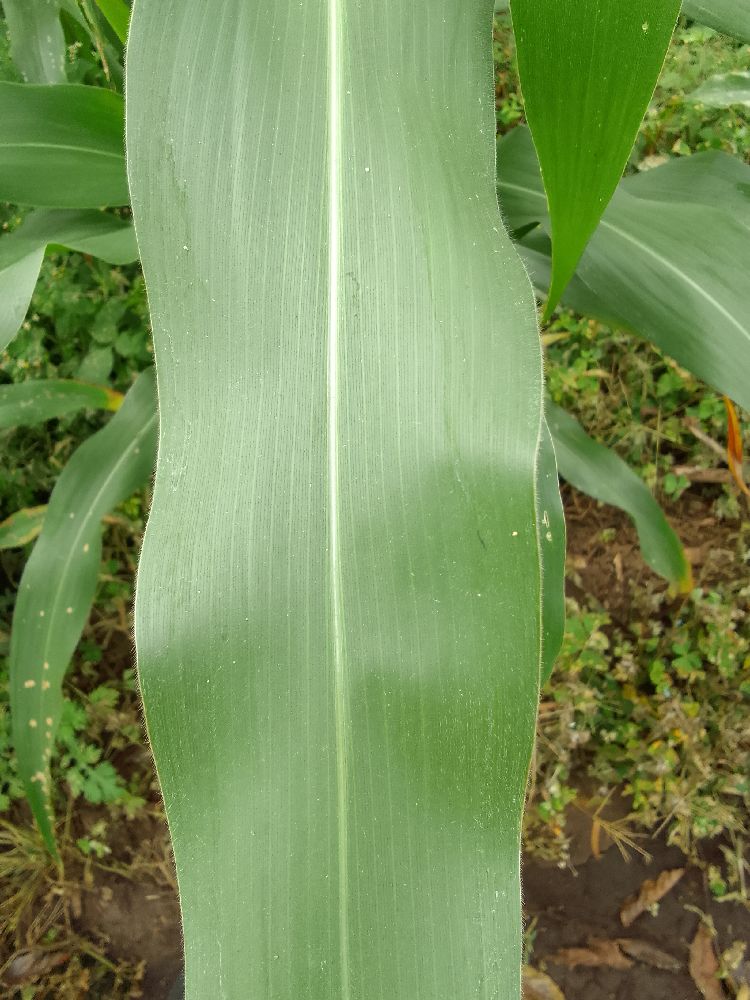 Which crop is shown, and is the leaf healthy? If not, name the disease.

maize, healthy
